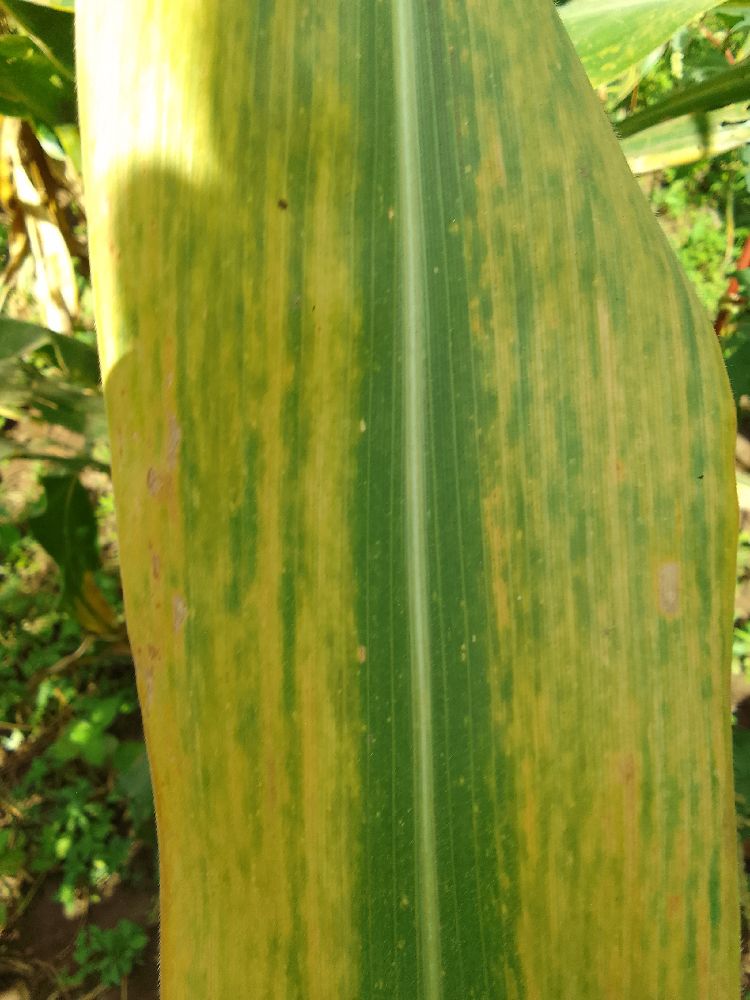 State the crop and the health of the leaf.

maize, maize lethal necrosis
